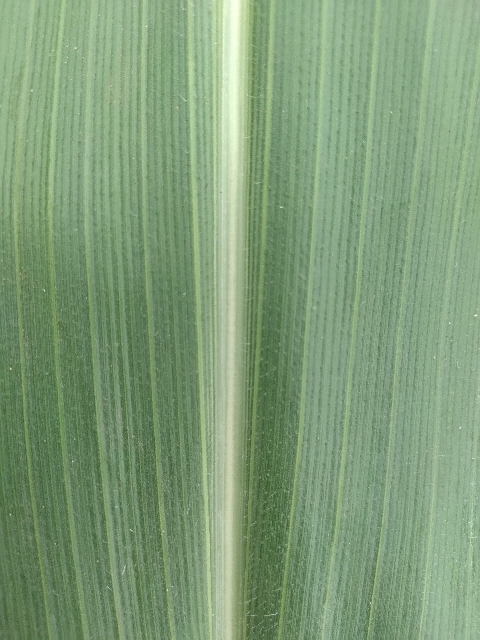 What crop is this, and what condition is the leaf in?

maize, healthy
